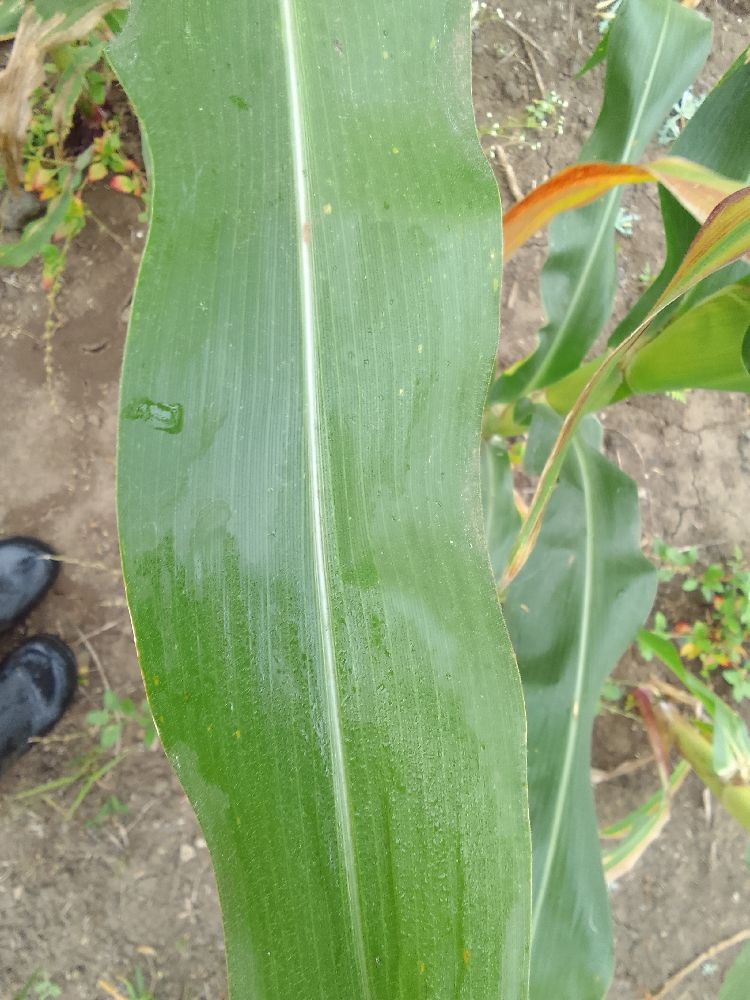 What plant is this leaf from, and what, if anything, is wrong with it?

maize, healthy
